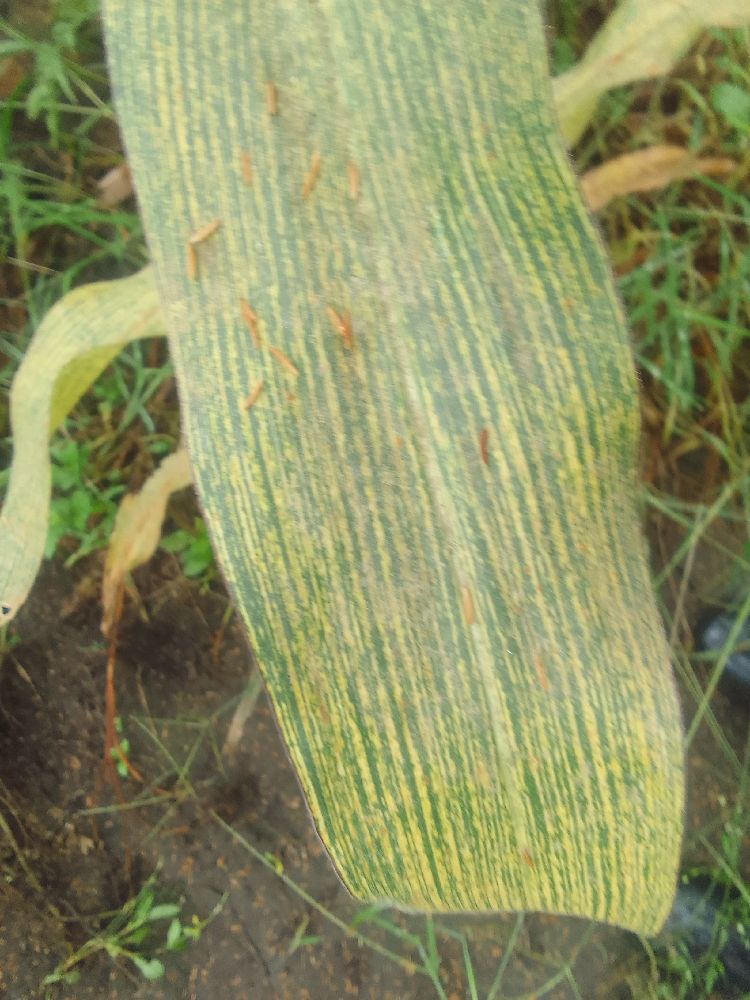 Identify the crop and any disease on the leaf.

maize, maize streak virus
